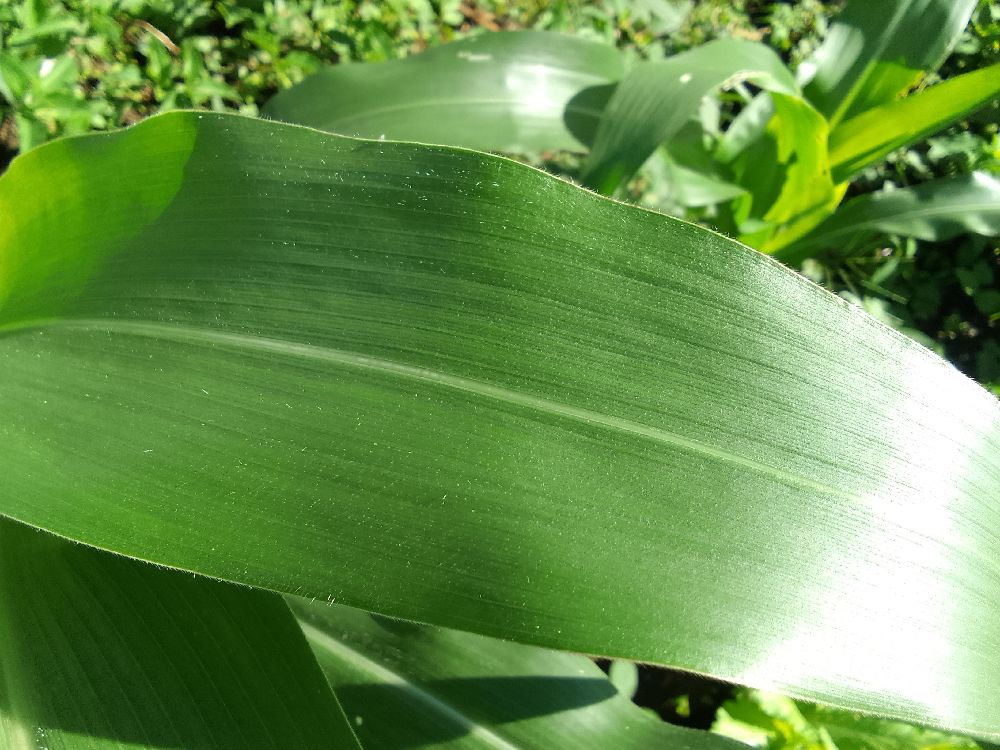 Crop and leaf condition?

maize, healthy
